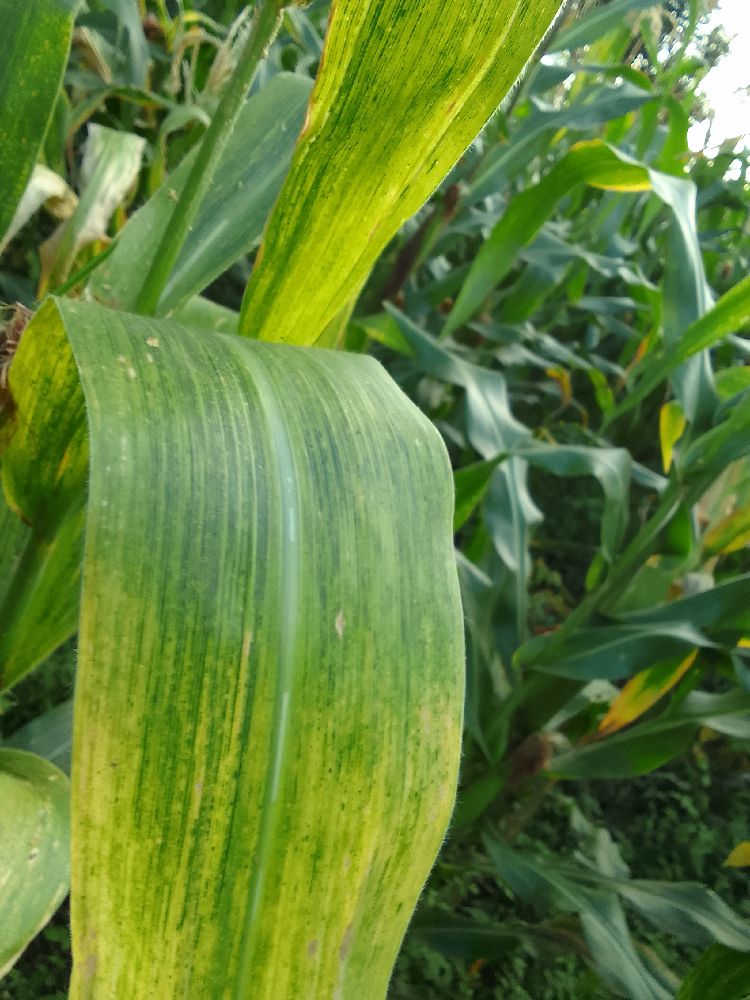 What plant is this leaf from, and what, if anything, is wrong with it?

maize, maize lethal necrosis
